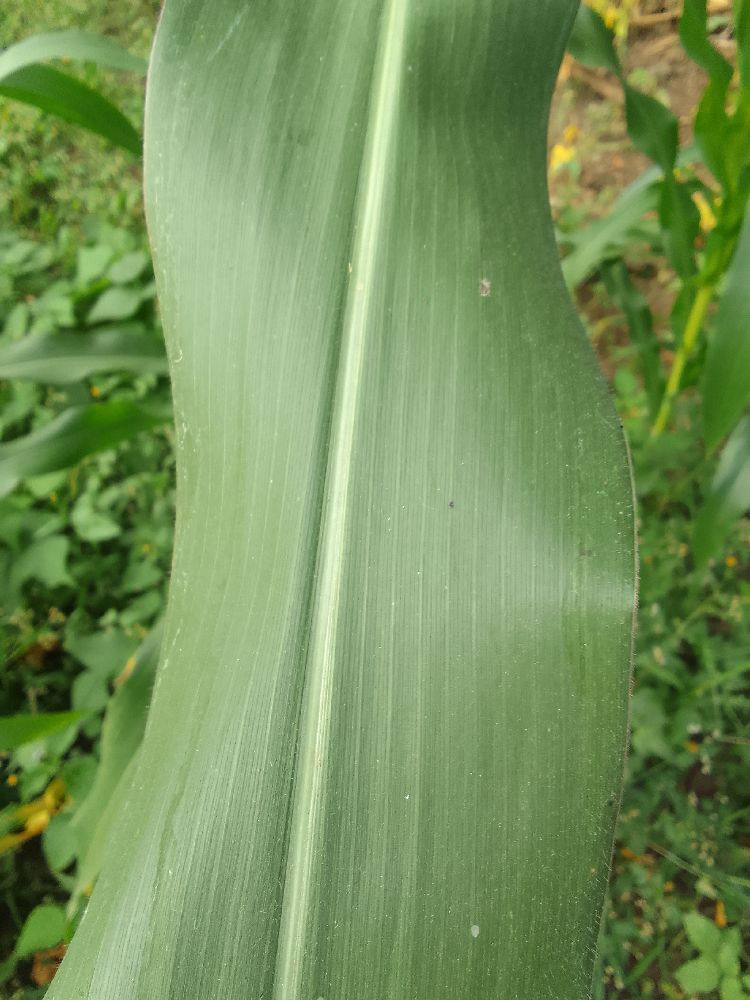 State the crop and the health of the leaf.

maize, healthy
